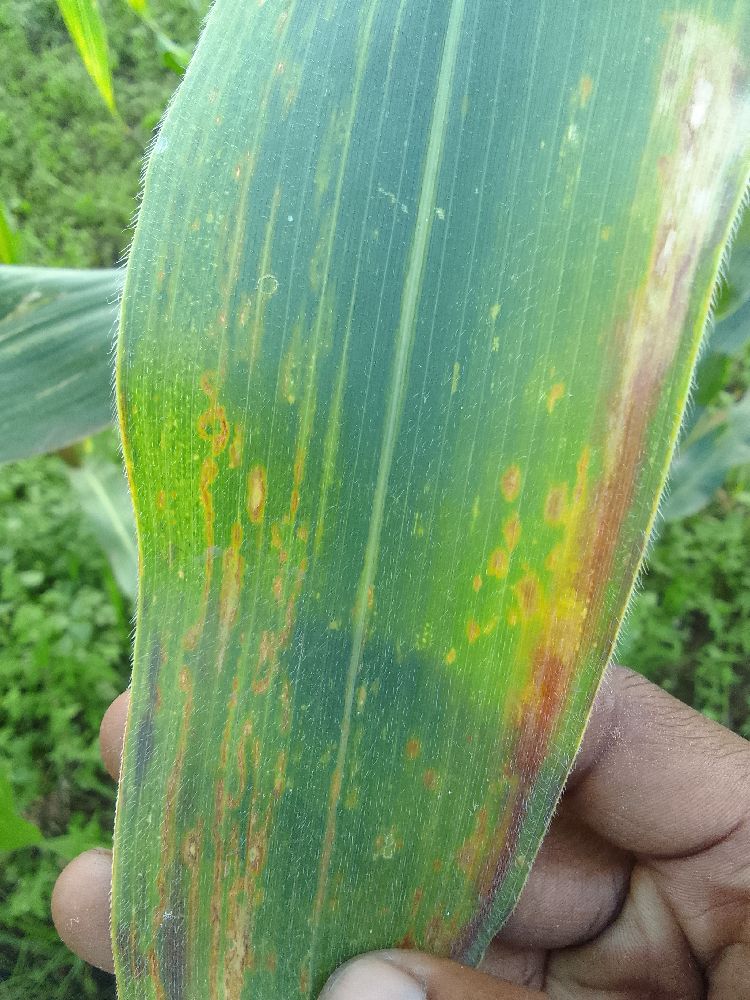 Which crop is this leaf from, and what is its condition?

maize, maize lethal necrosis
